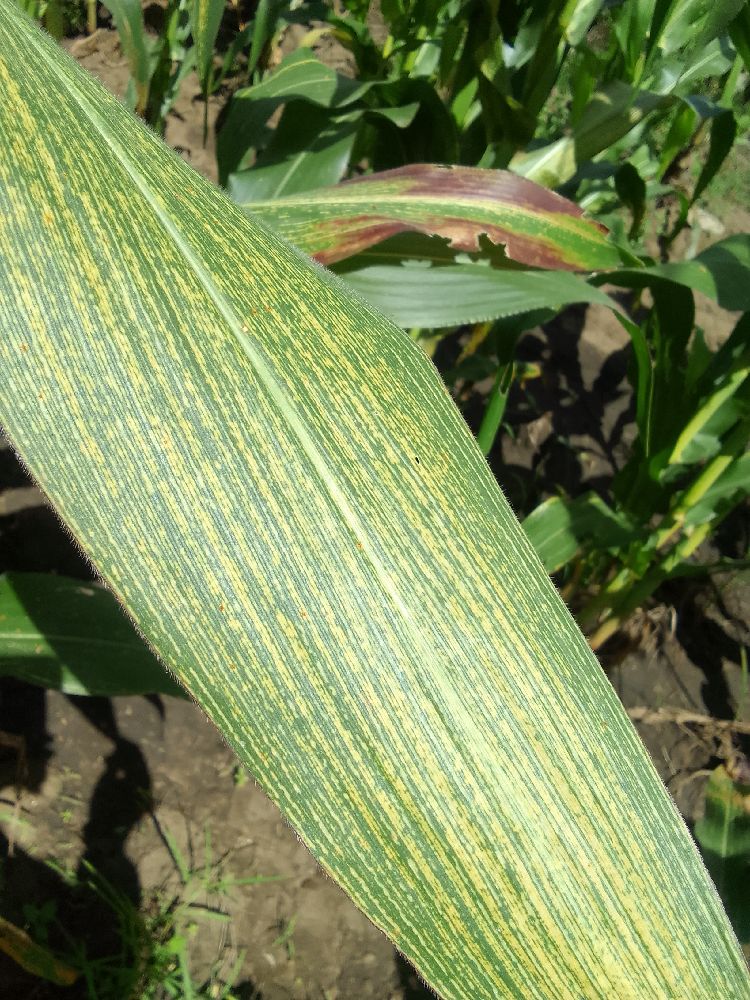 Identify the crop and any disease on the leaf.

maize, maize streak virus
